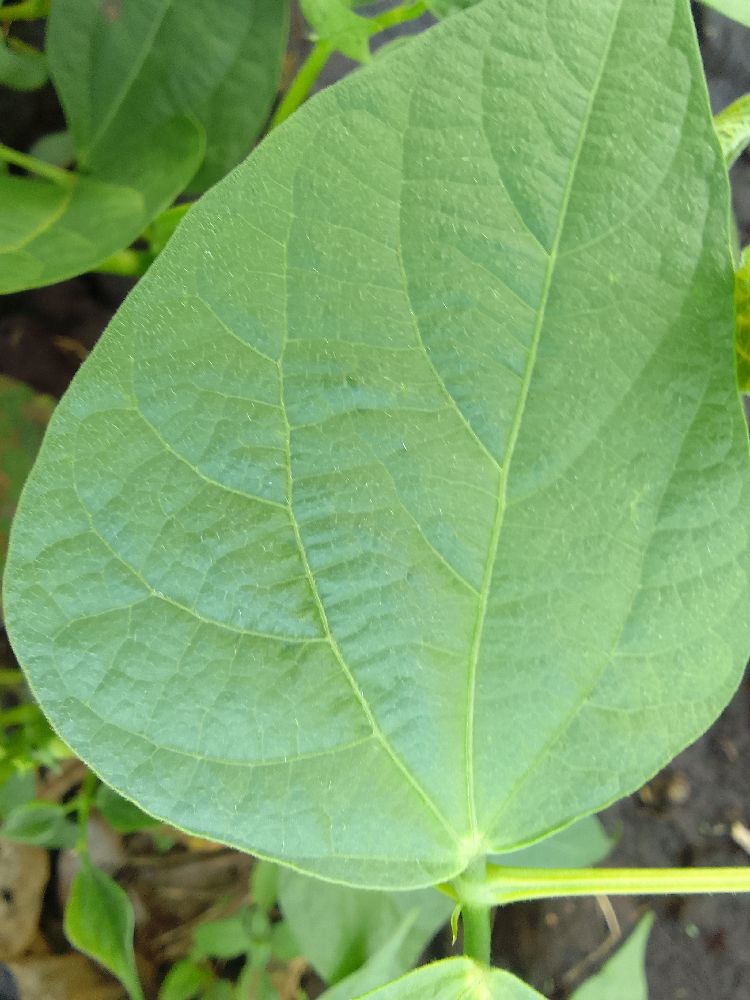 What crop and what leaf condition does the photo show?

common bean, healthy
